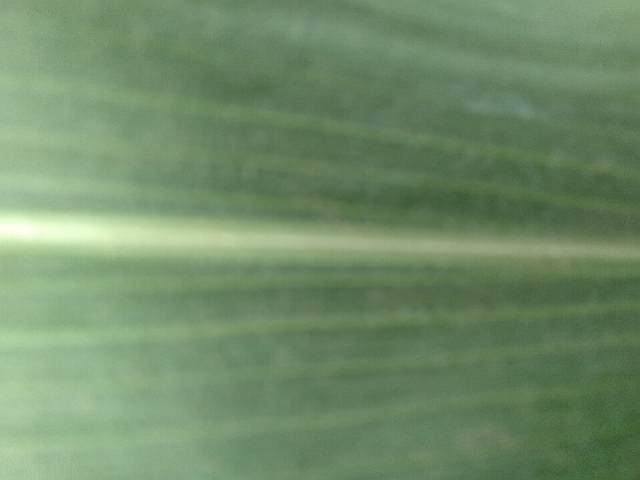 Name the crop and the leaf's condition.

maize, healthy
